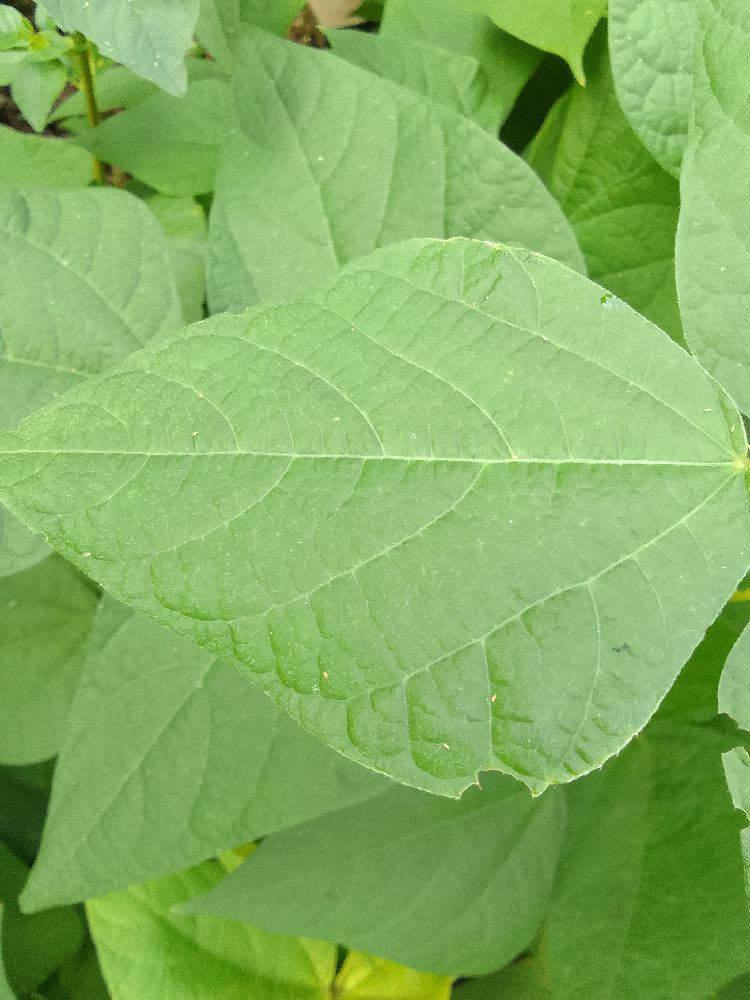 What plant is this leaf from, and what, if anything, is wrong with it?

common bean, healthy
